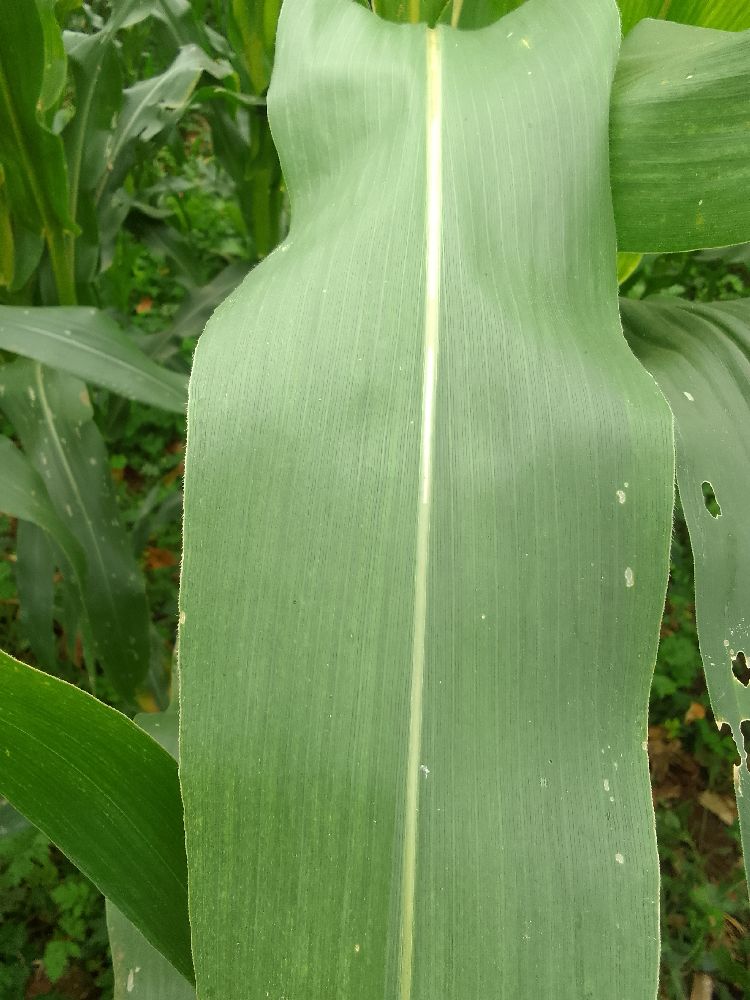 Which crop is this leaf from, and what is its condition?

maize, healthy
